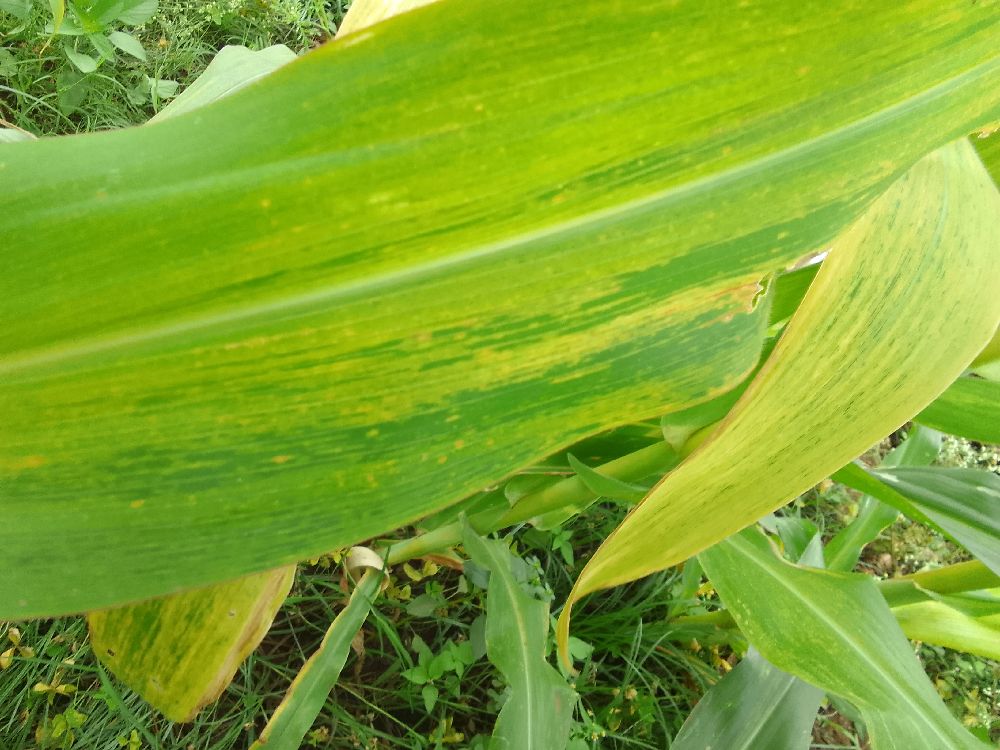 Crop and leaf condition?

maize, maize lethal necrosis
